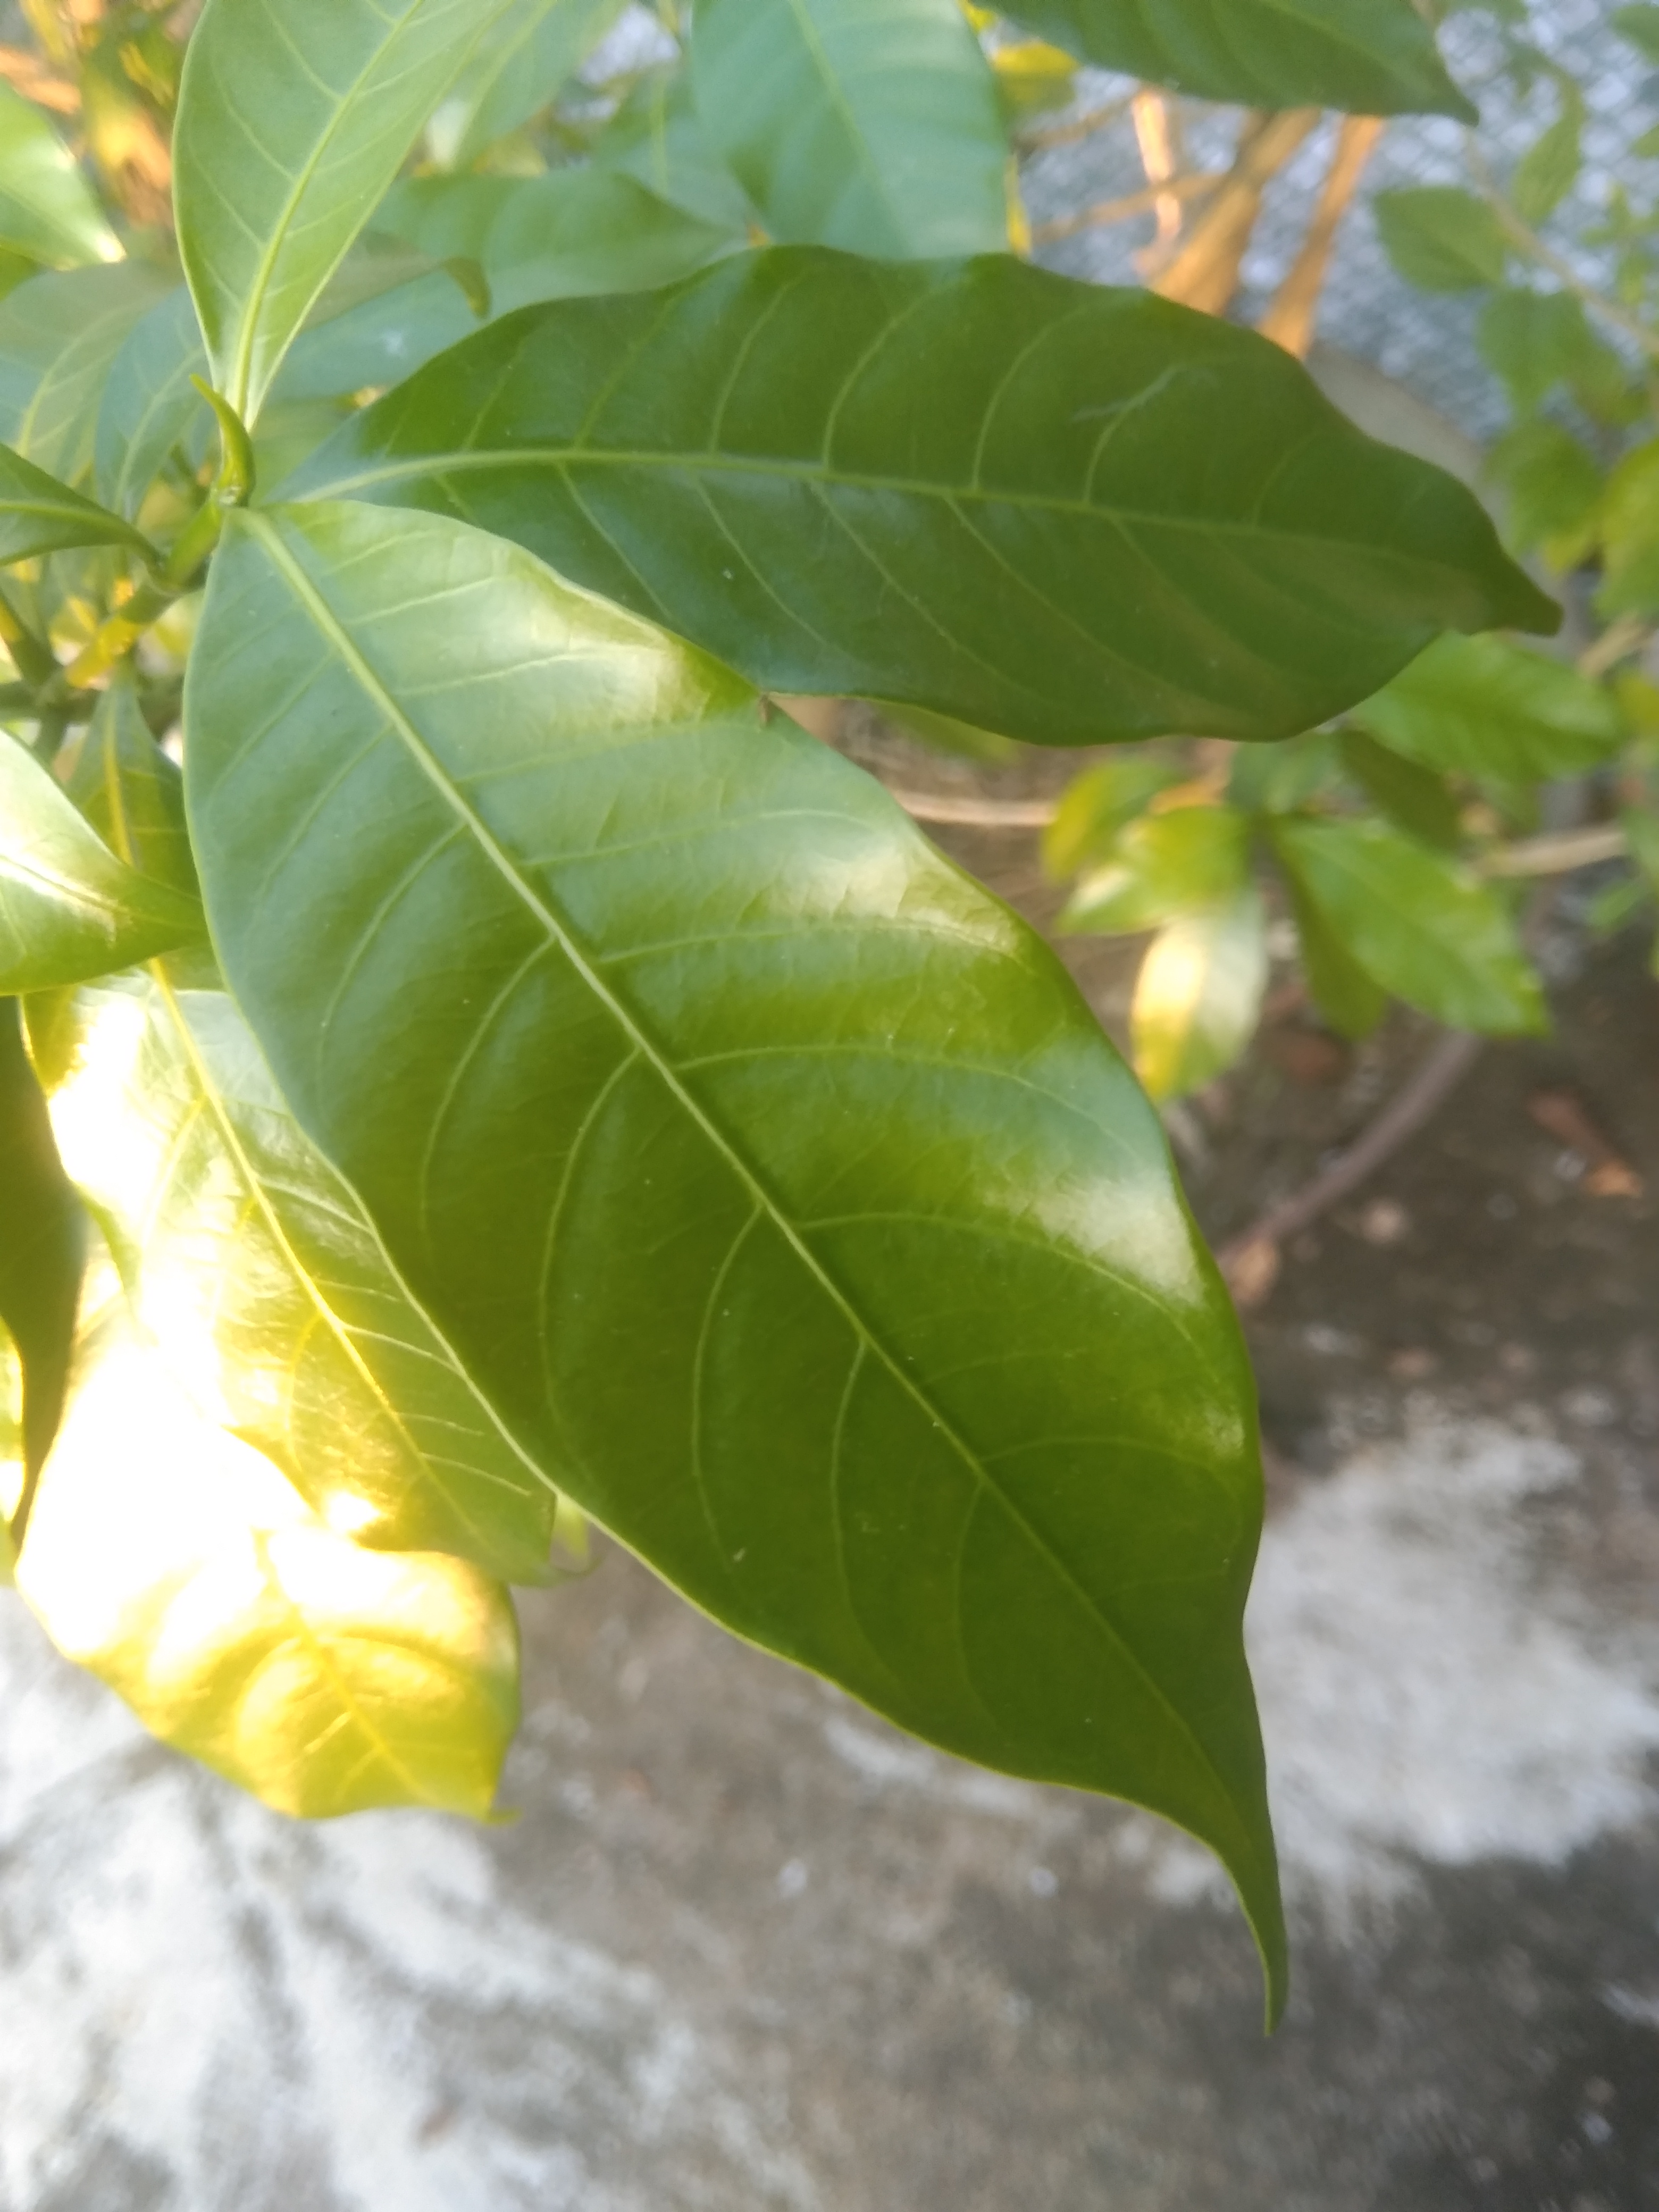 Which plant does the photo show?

togor
